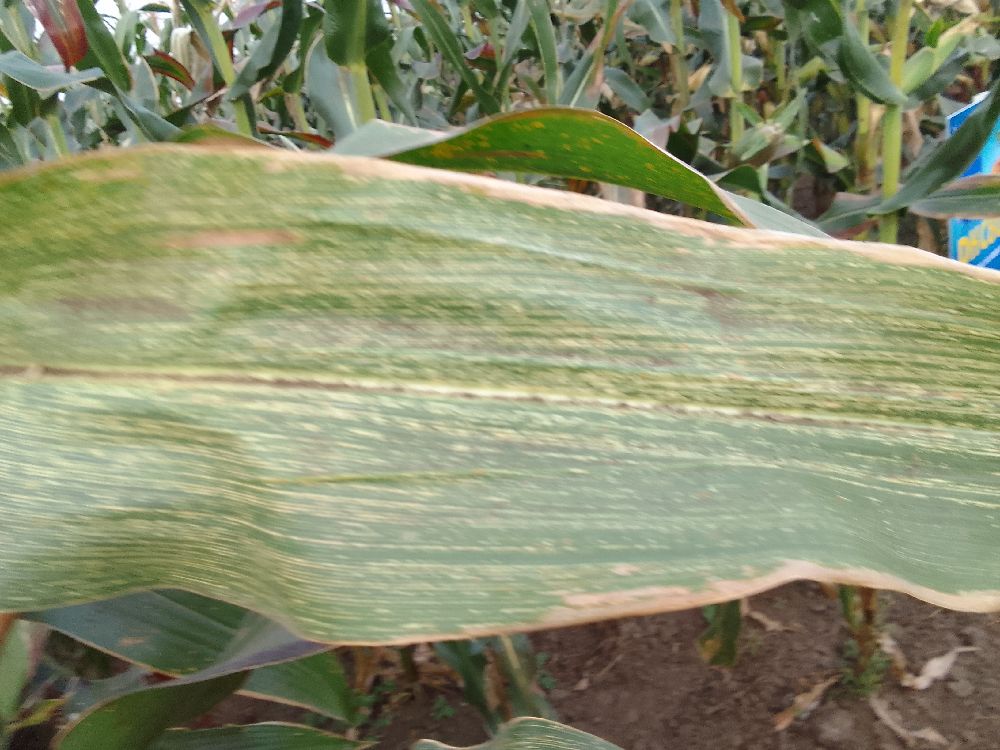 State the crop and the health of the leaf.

maize, maize streak virus
